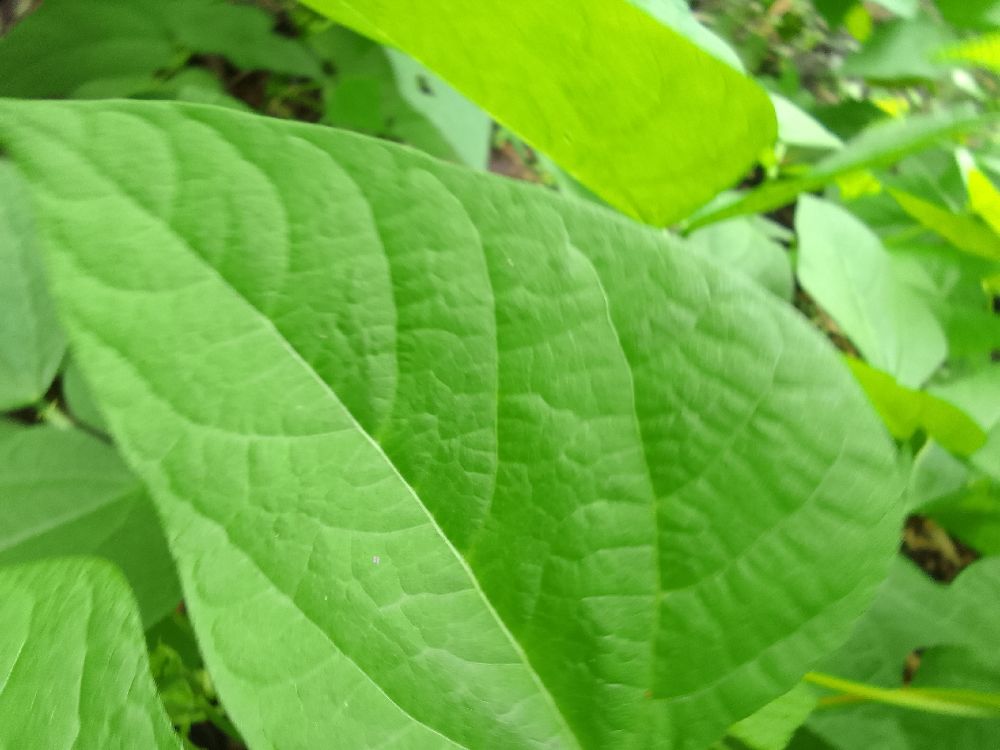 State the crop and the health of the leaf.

common bean, healthy
